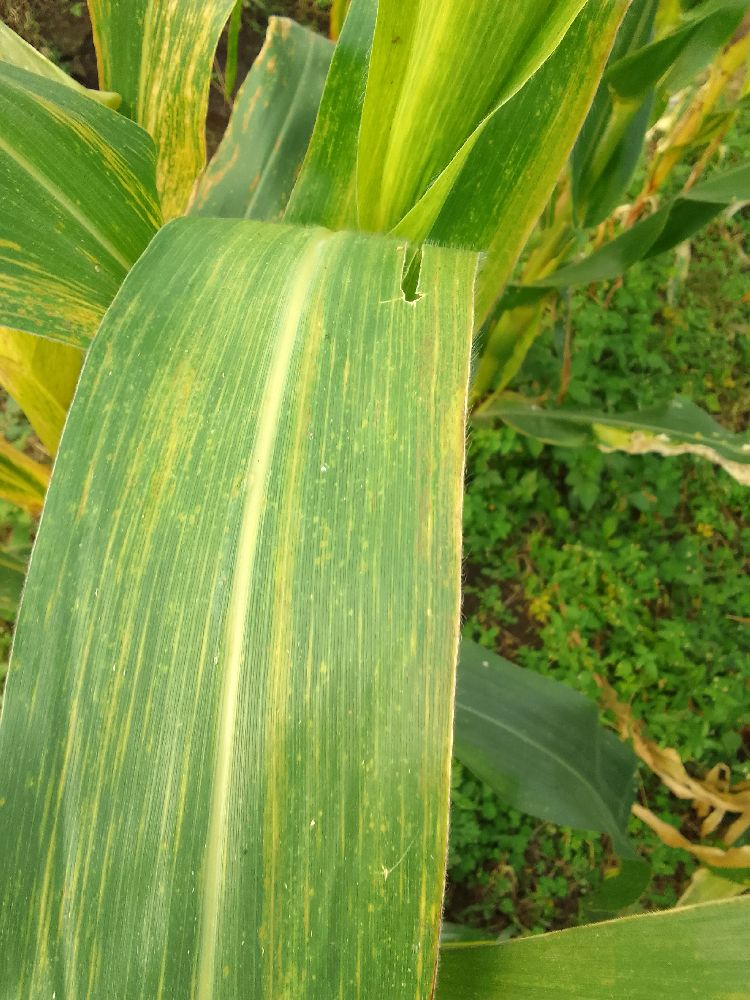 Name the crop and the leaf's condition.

maize, maize lethal necrosis
